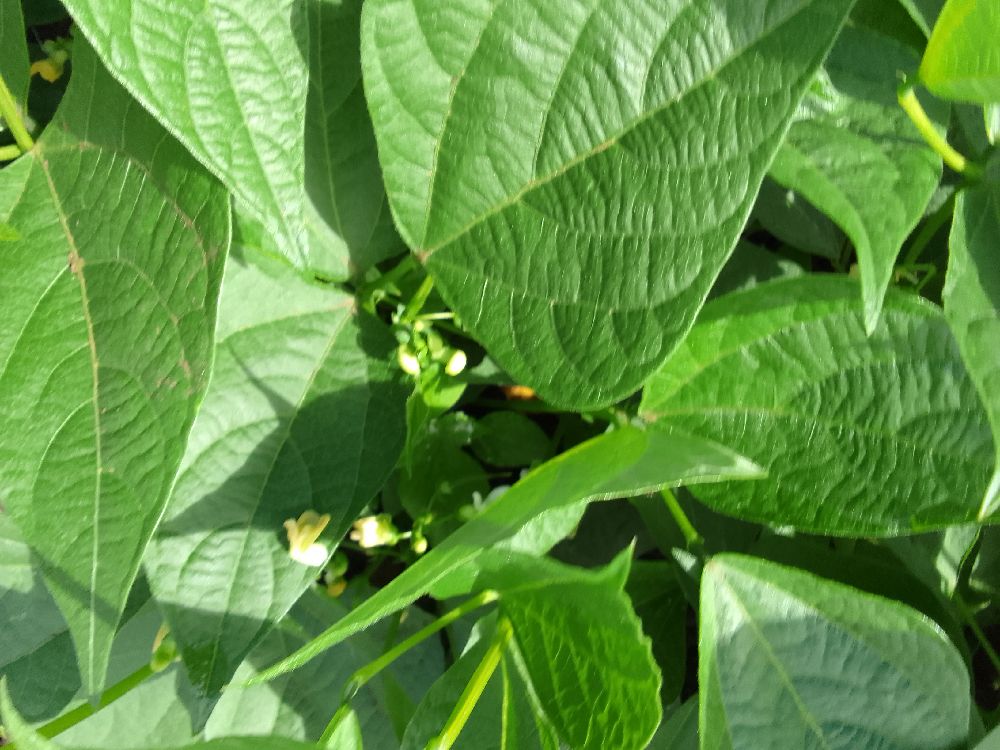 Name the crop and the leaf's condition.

common bean, healthy
